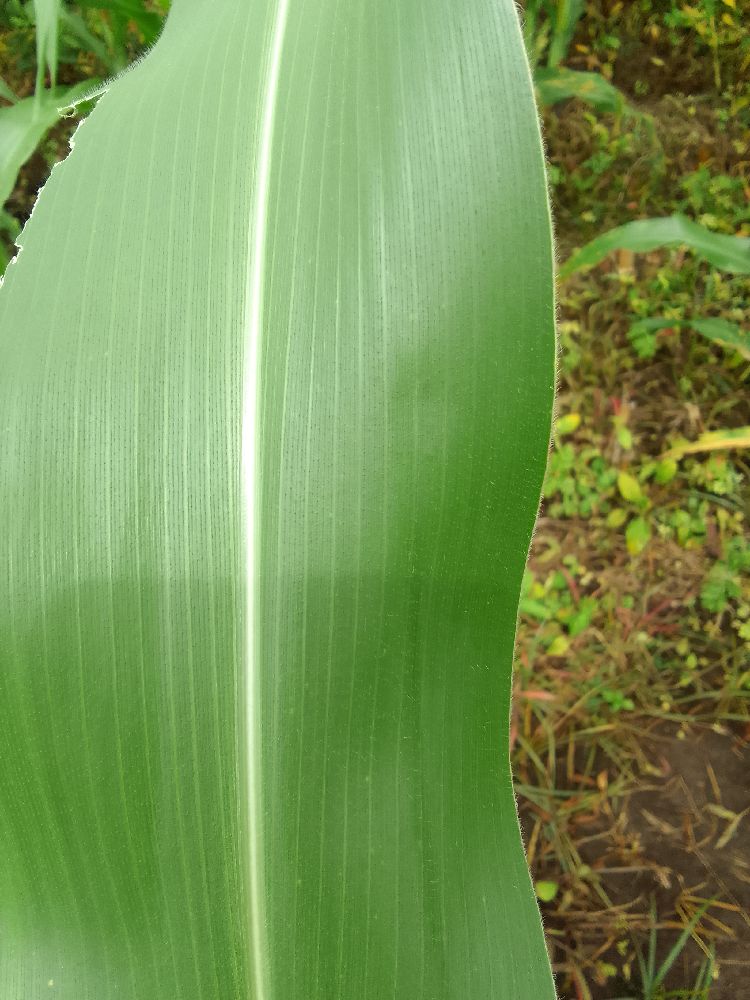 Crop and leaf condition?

maize, healthy
